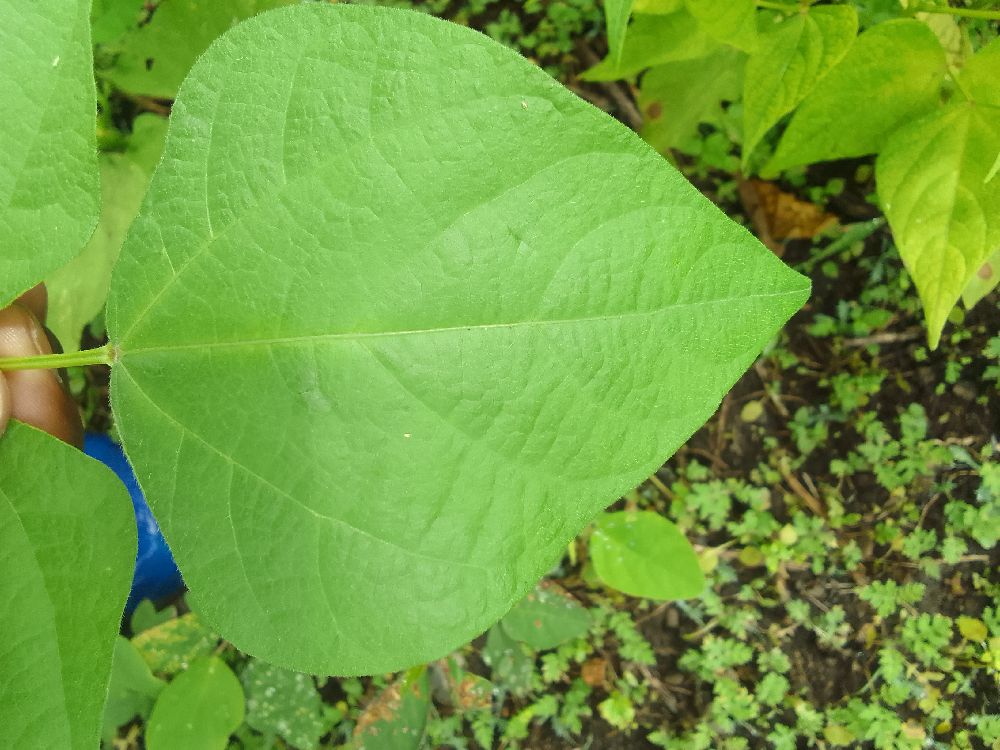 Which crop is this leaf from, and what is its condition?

common bean, healthy
